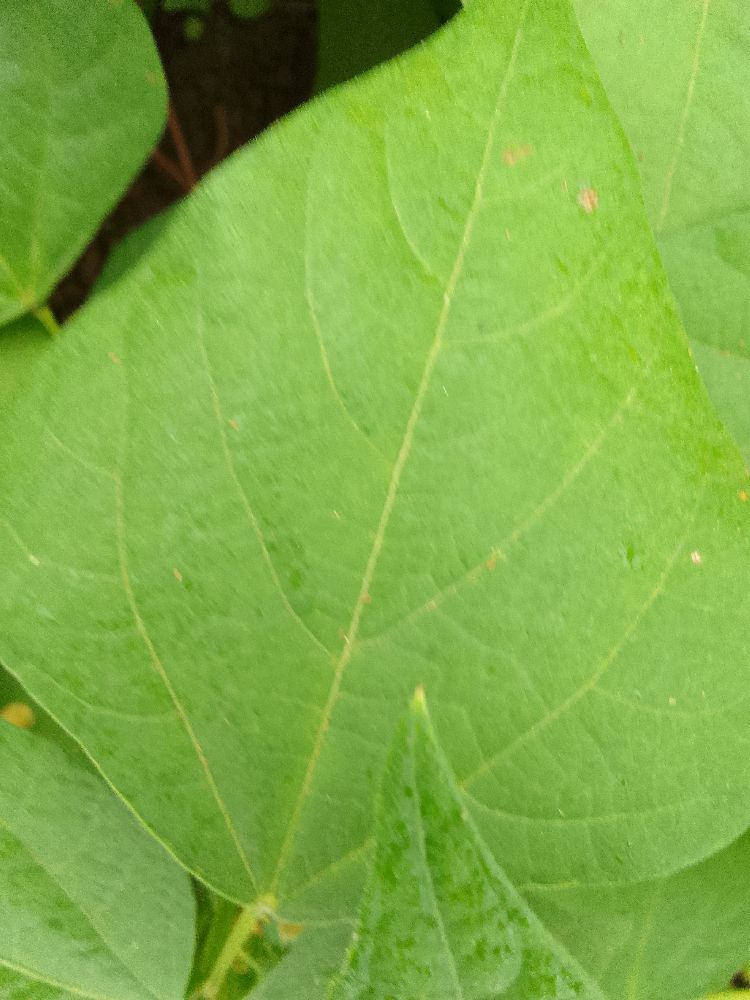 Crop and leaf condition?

common bean, healthy
